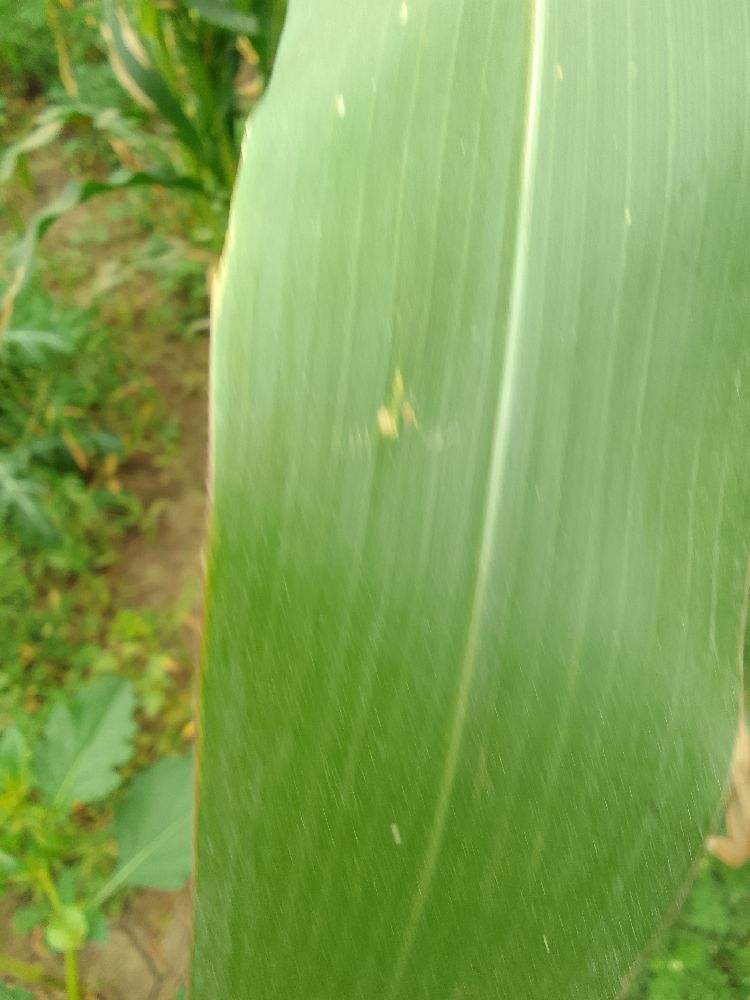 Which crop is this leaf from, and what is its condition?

maize, healthy
